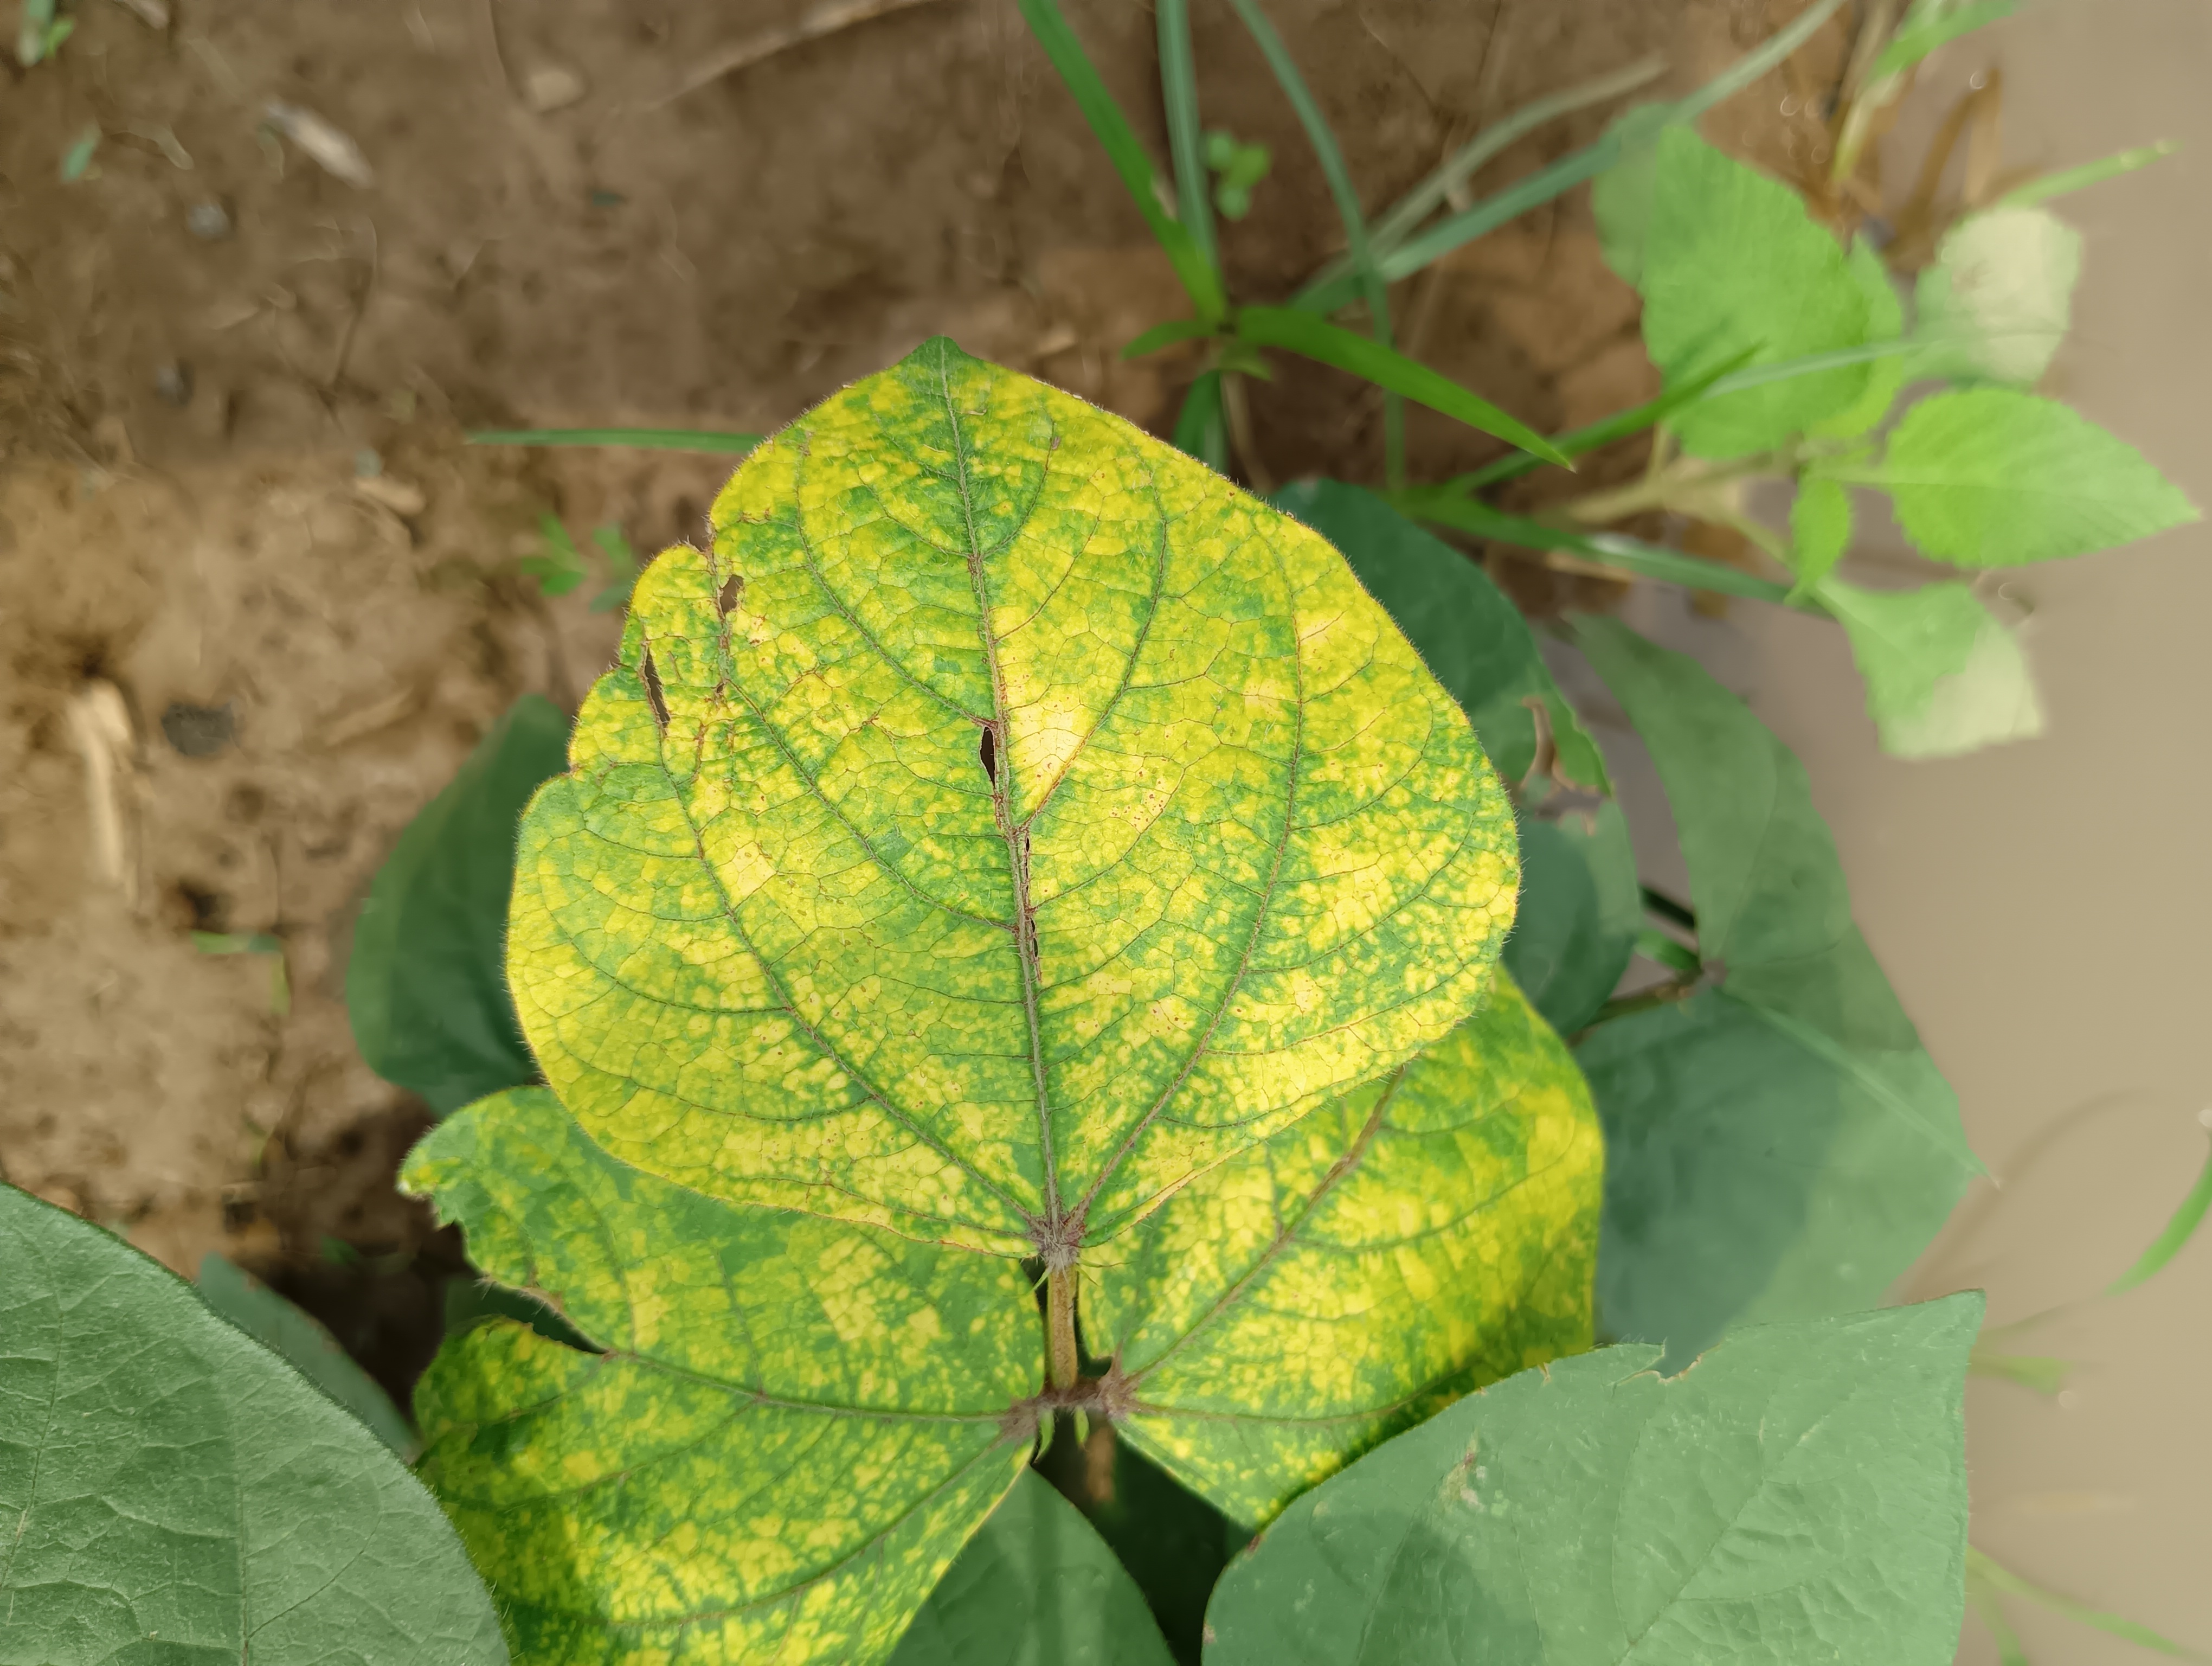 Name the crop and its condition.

mungbean, yellow mosaic
